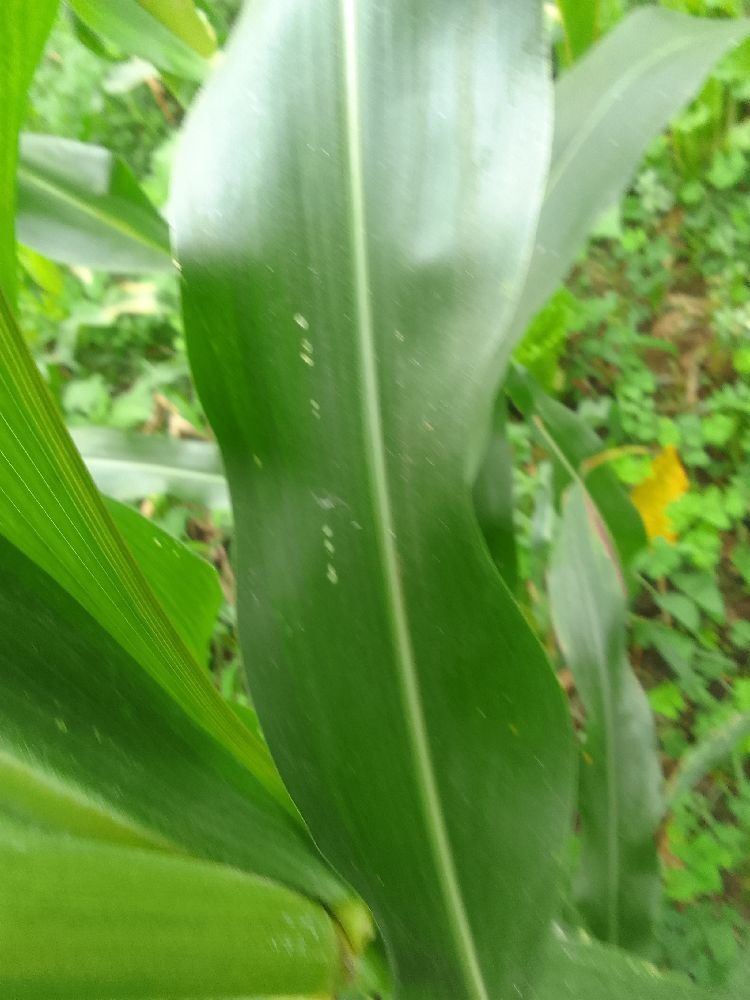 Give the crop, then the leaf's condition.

maize, healthy
